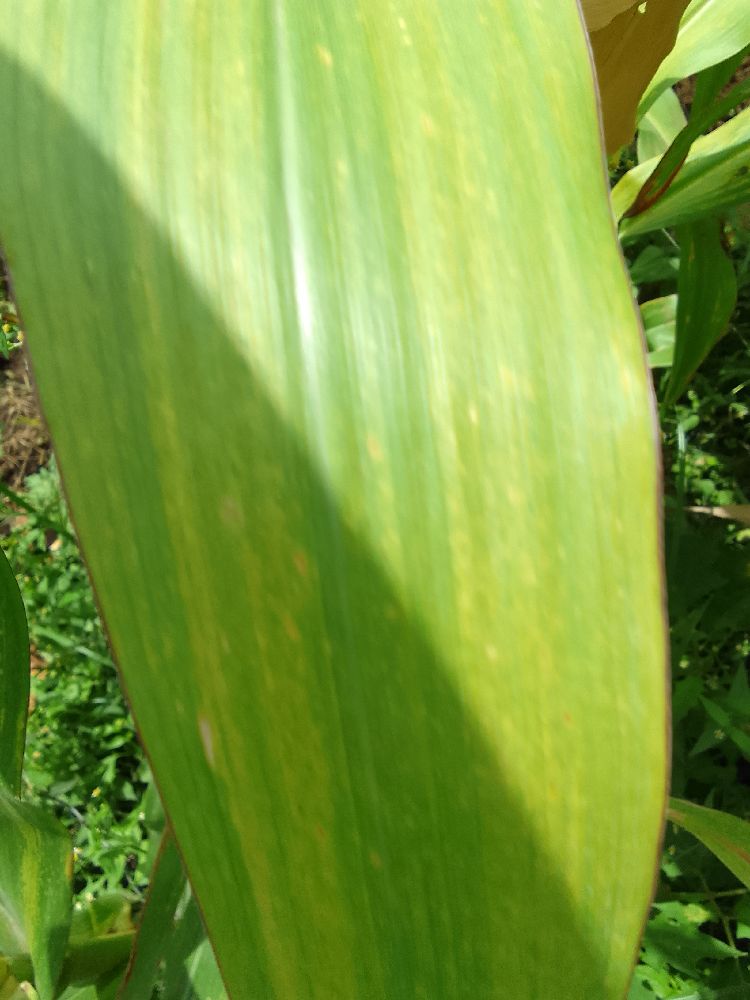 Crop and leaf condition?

maize, maize lethal necrosis
